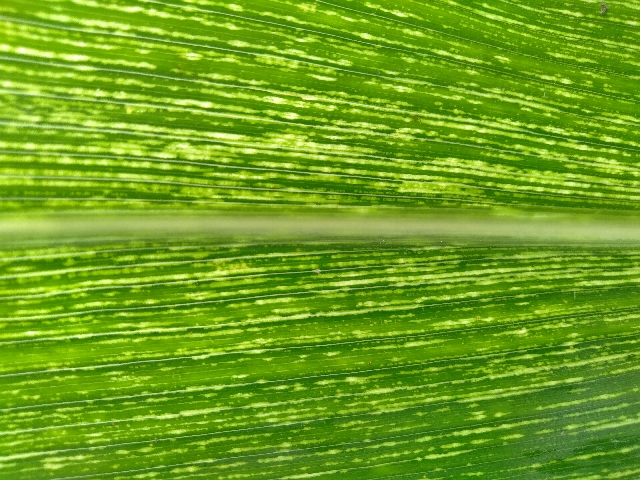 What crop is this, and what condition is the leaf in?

maize, maize streak virus
